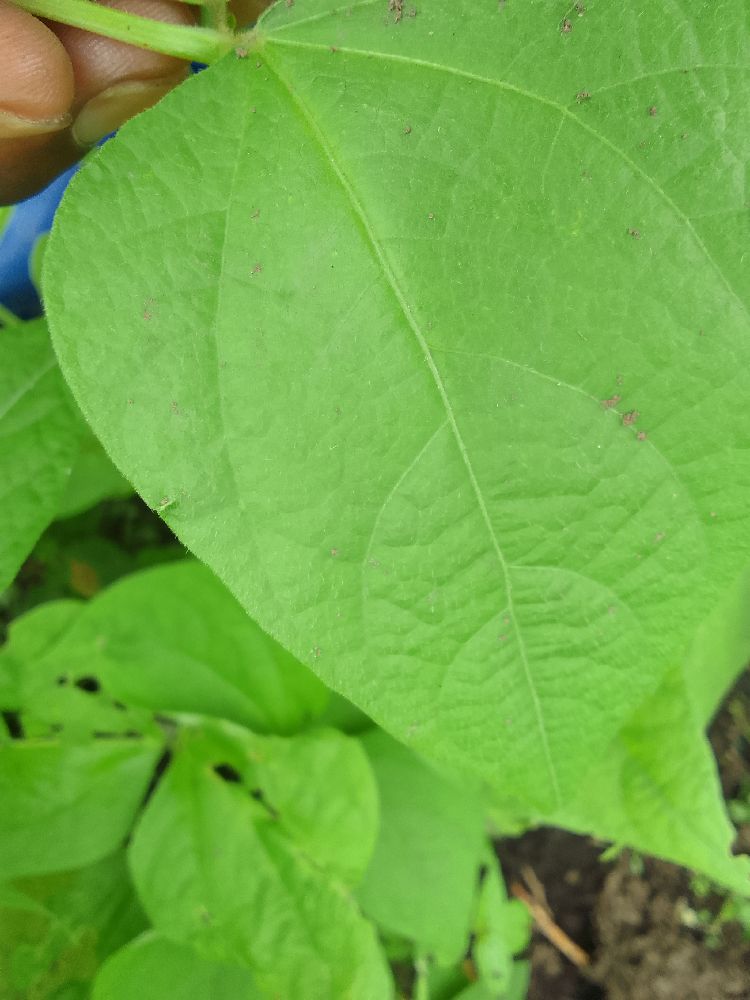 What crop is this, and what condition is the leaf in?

common bean, healthy
